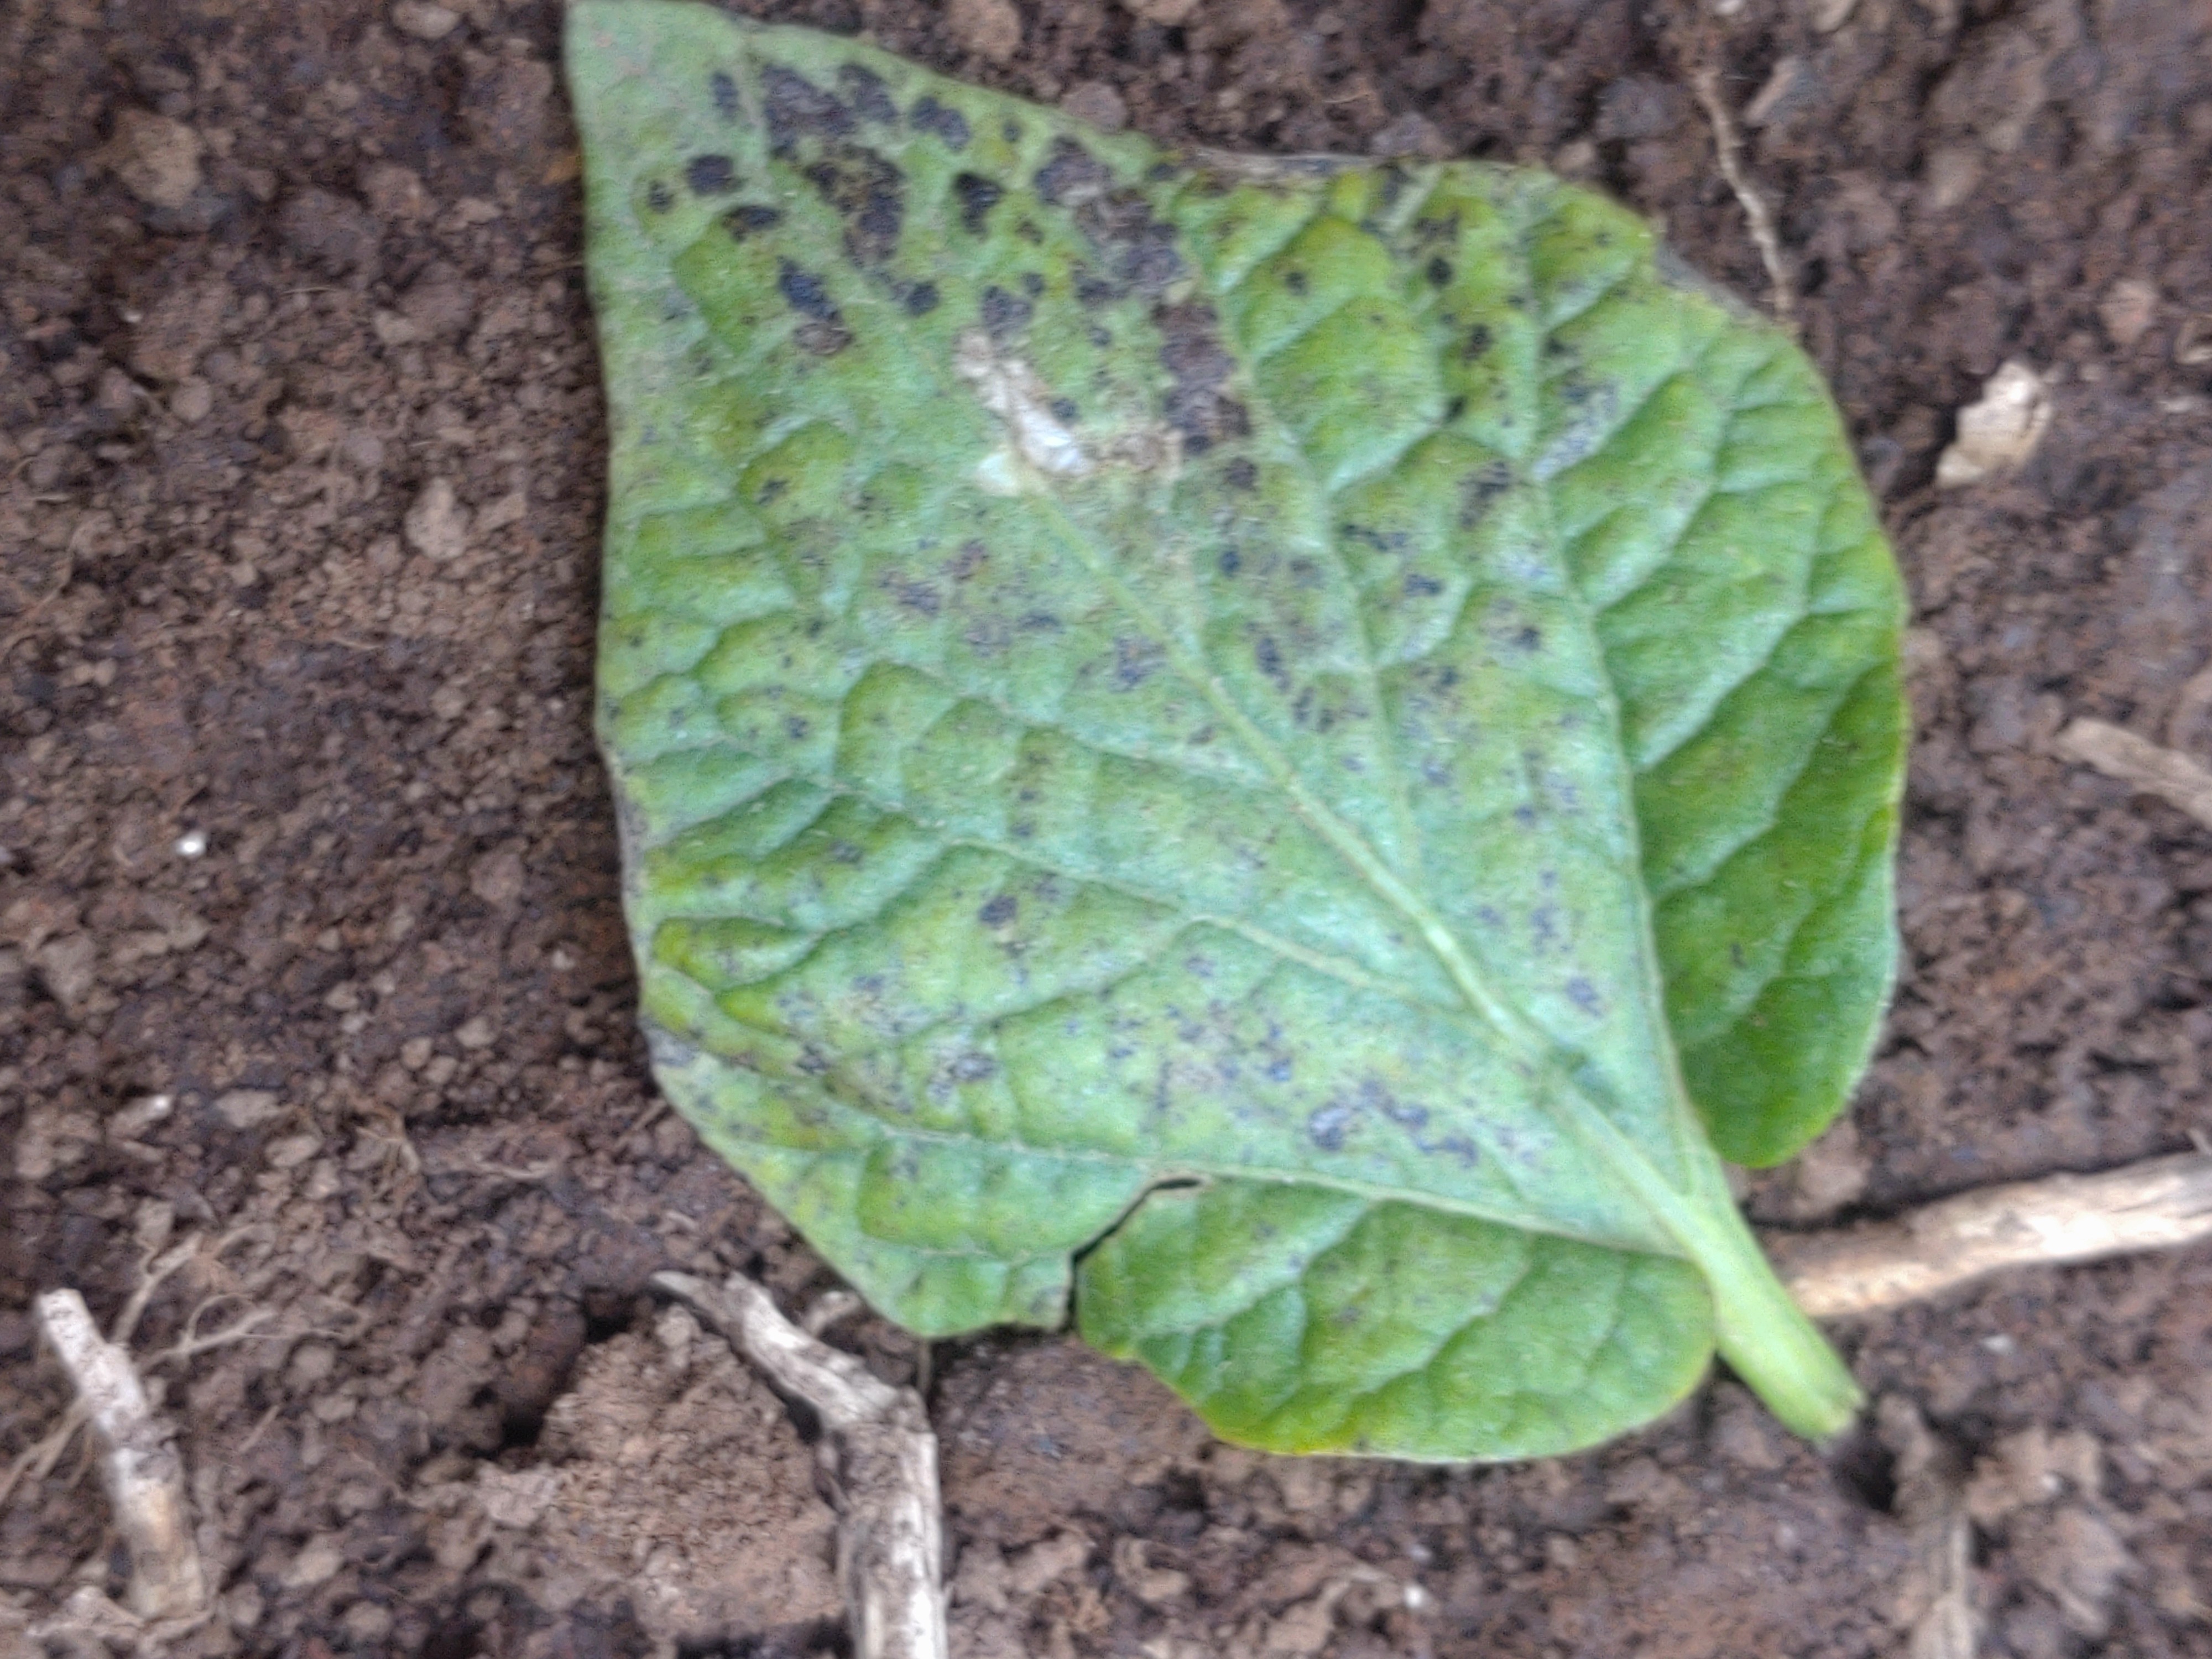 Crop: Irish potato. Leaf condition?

late blight
